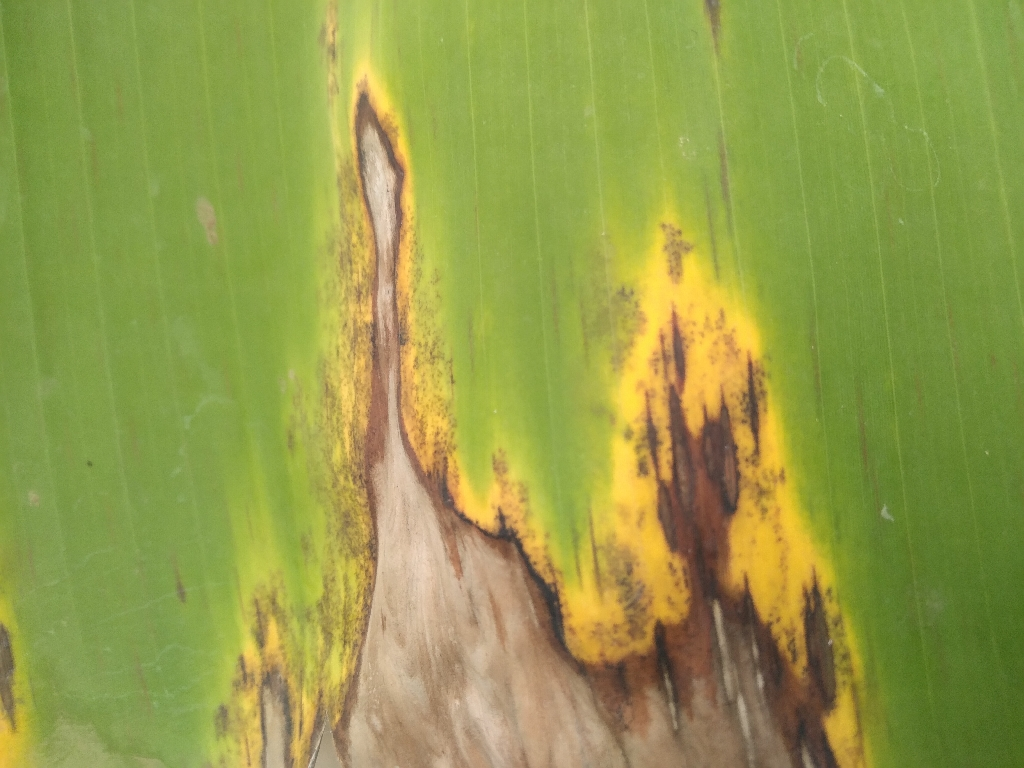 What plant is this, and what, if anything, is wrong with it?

banana, black sigatoka
